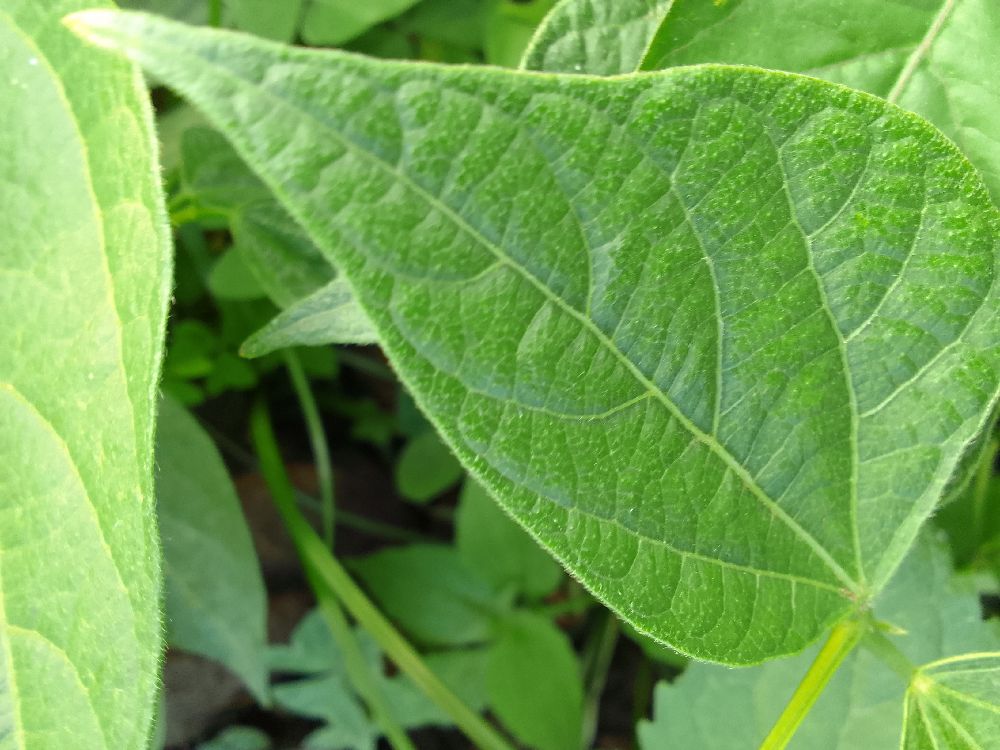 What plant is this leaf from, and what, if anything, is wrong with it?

common bean, healthy
